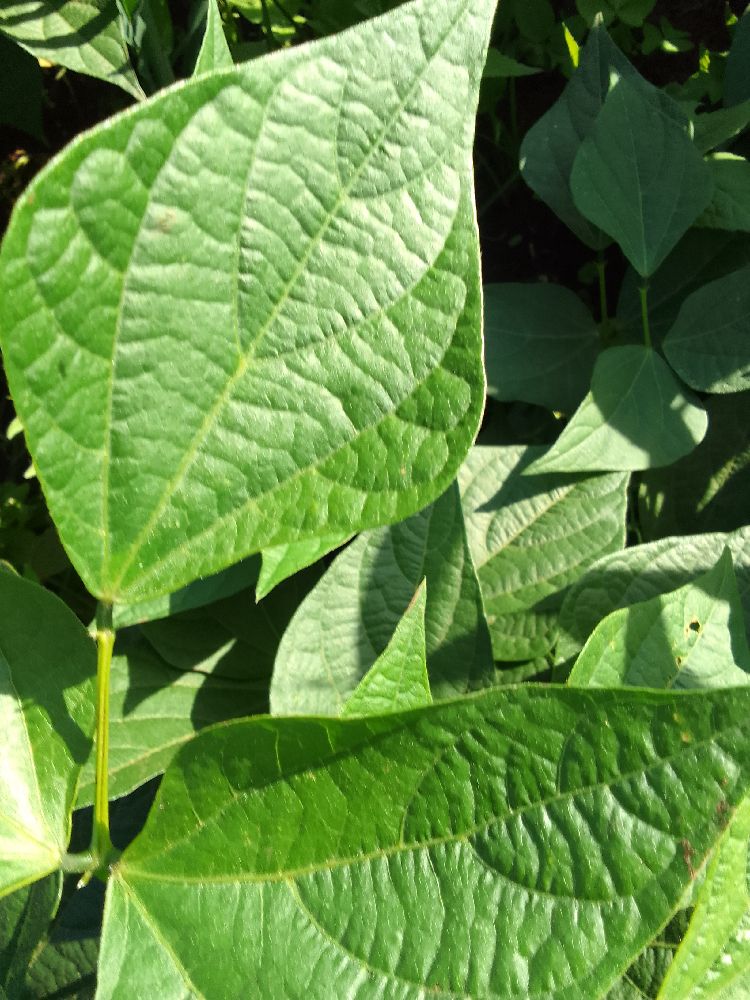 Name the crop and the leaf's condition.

common bean, healthy
